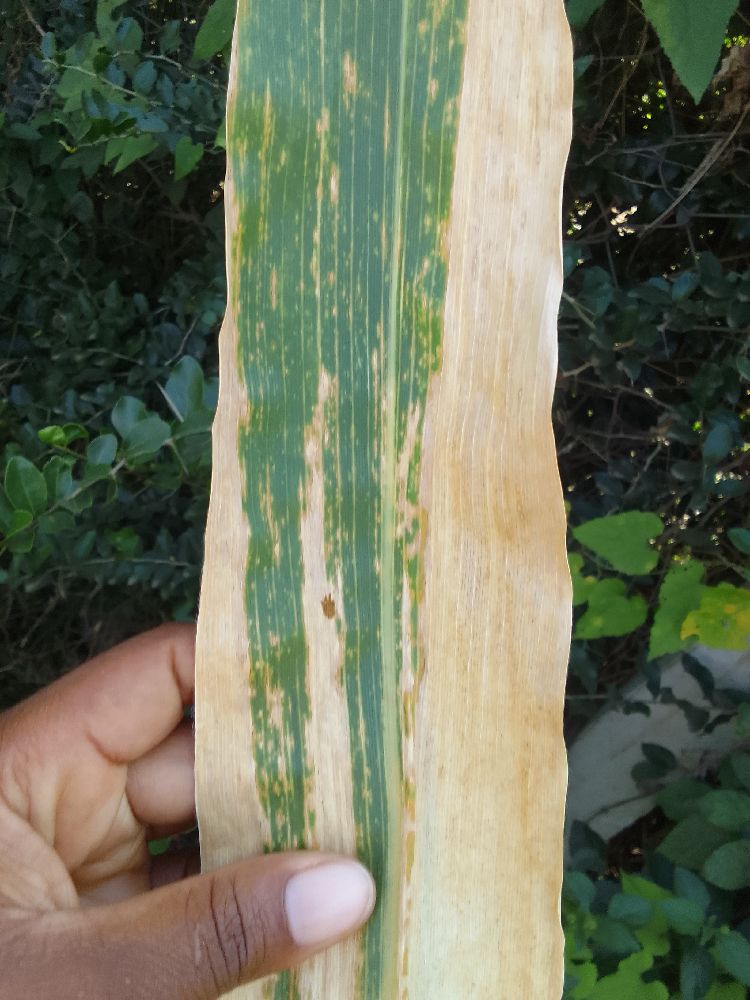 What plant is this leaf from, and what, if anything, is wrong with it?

maize, maize lethal necrosis
